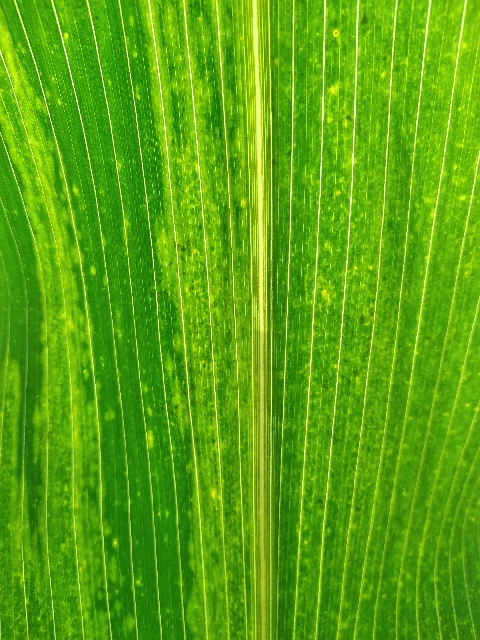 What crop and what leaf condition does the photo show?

maize, maize lethal necrosis
